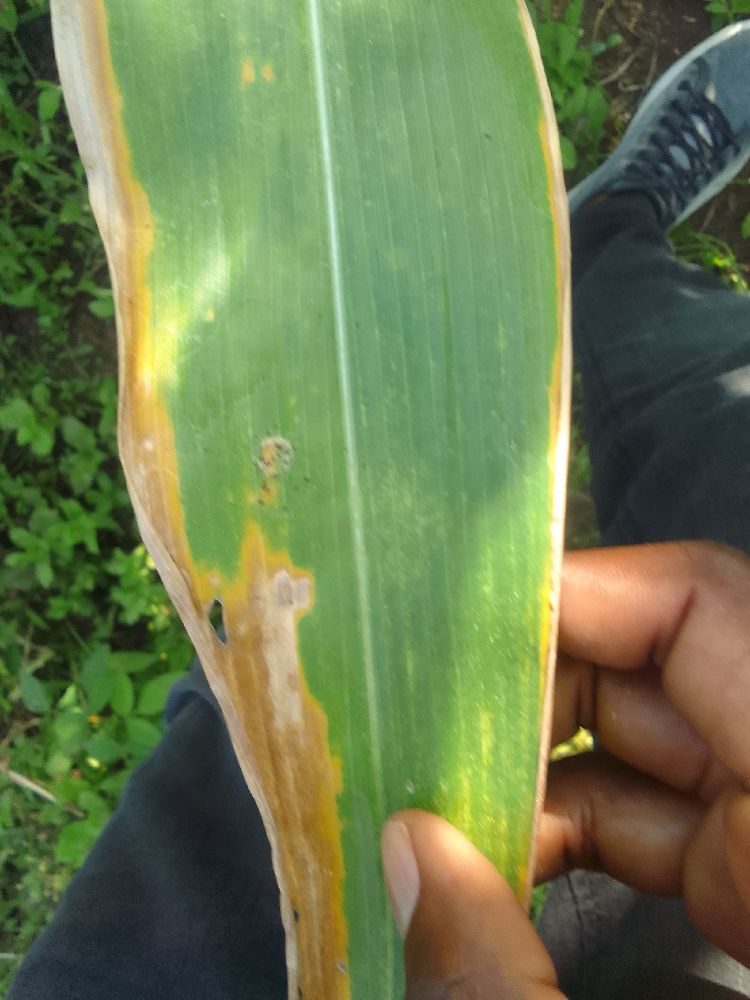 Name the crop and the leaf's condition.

maize, maize lethal necrosis
